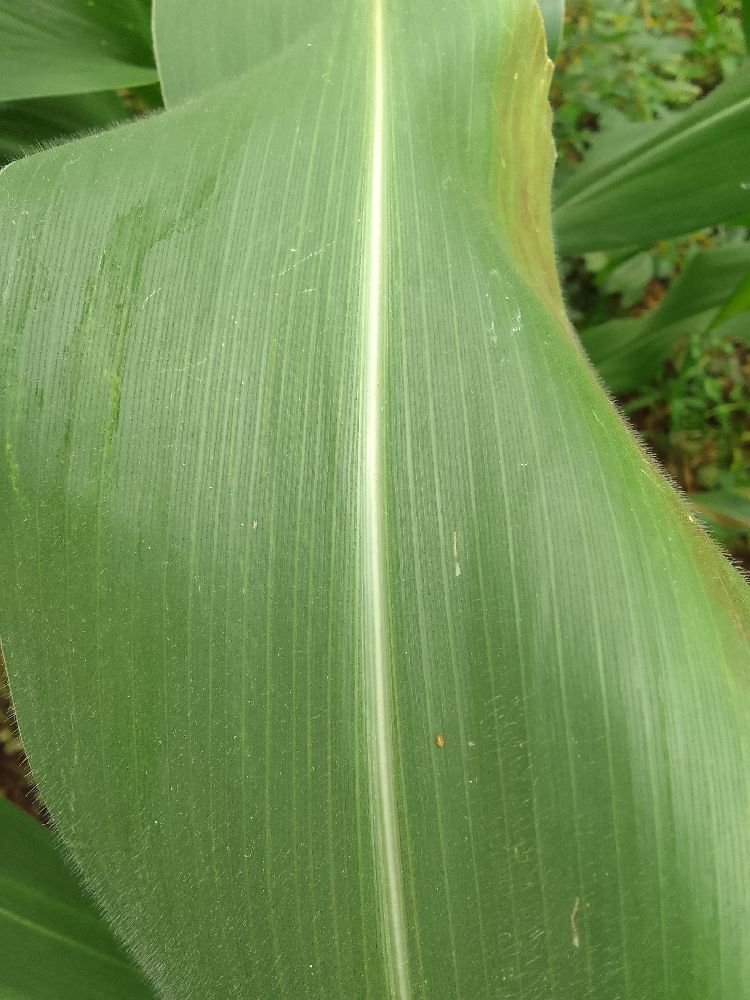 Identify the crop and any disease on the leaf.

maize, healthy
